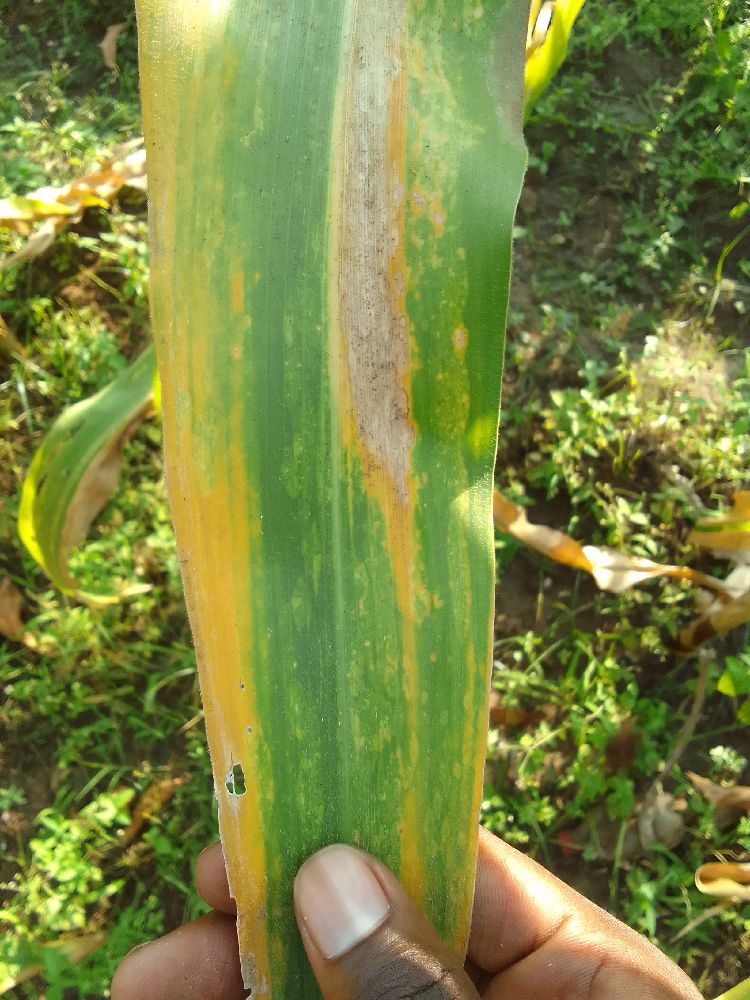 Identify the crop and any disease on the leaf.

maize, maize lethal necrosis
